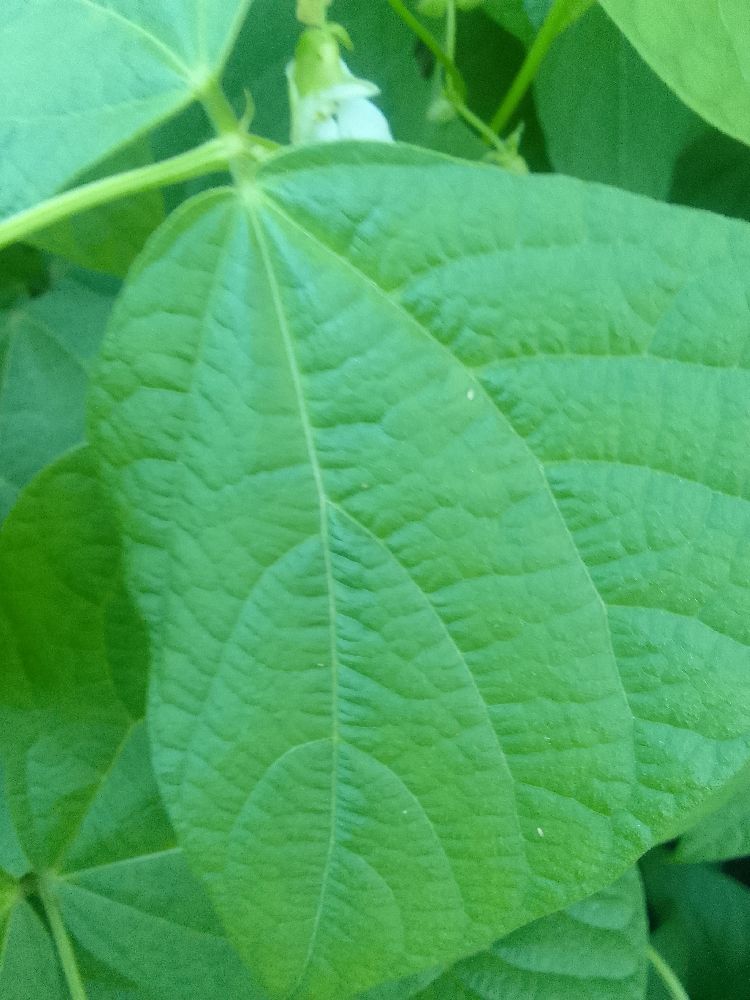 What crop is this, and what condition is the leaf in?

common bean, healthy
